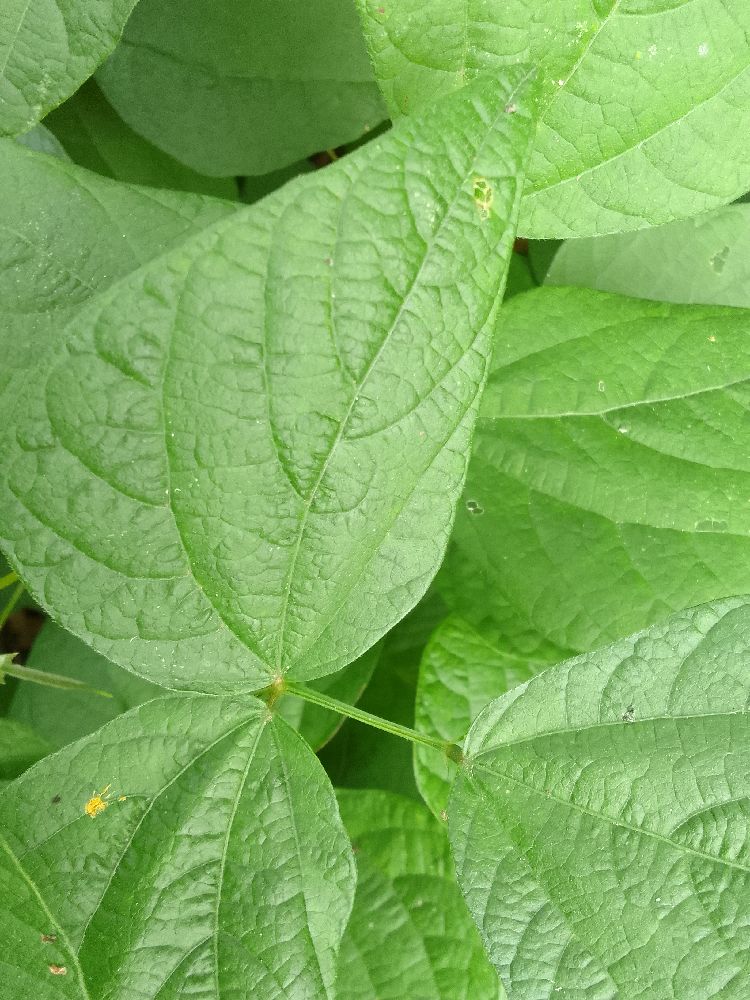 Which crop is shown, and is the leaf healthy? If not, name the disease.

common bean, healthy
